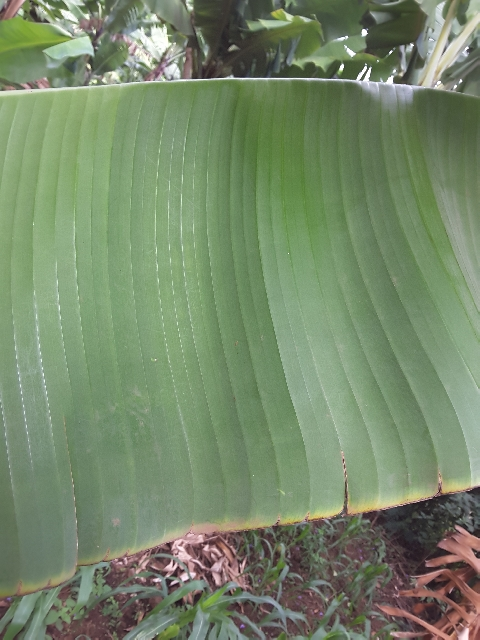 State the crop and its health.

banana, healthy
